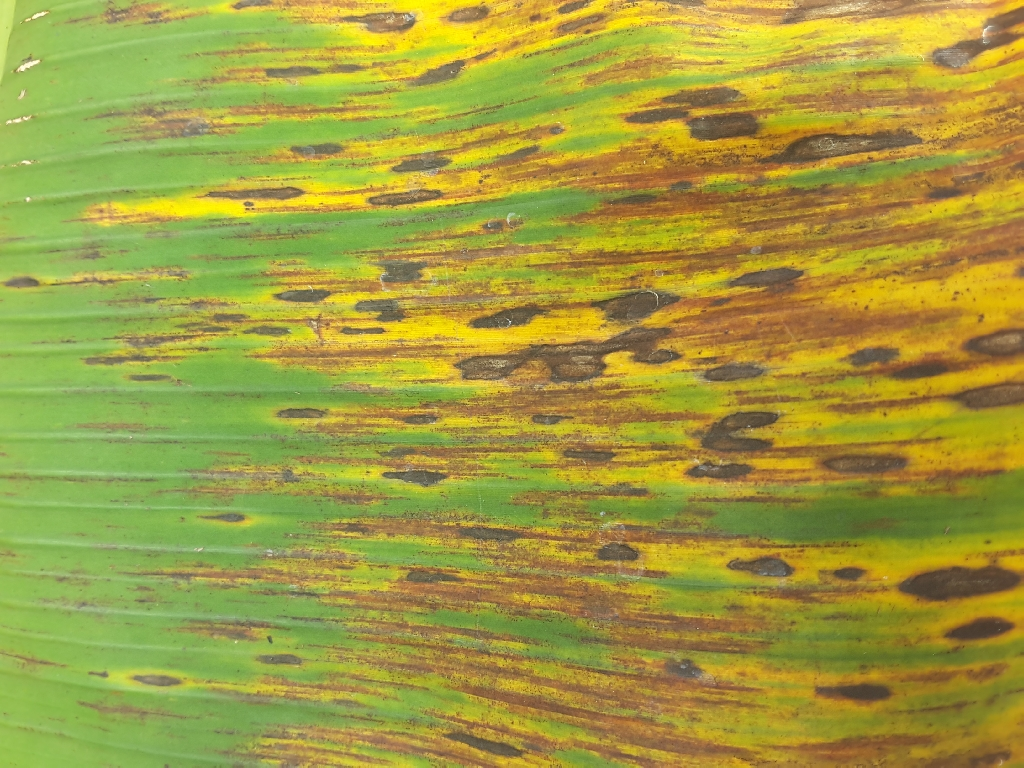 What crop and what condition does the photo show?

banana, black sigatoka
